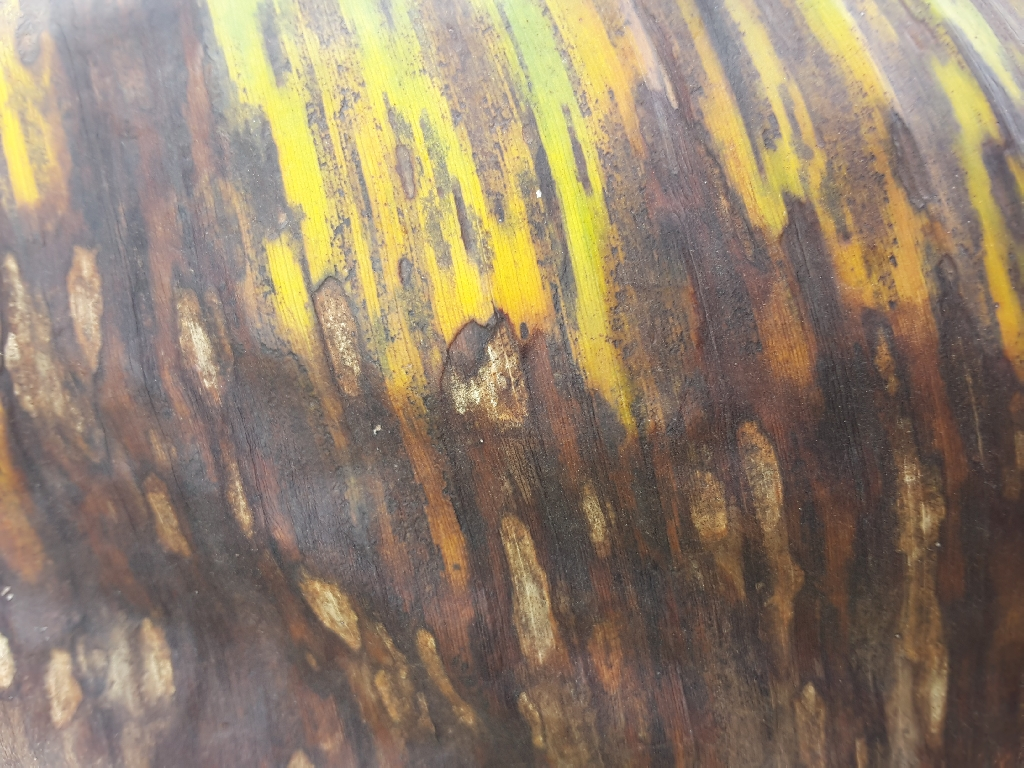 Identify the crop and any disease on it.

banana, black sigatoka
